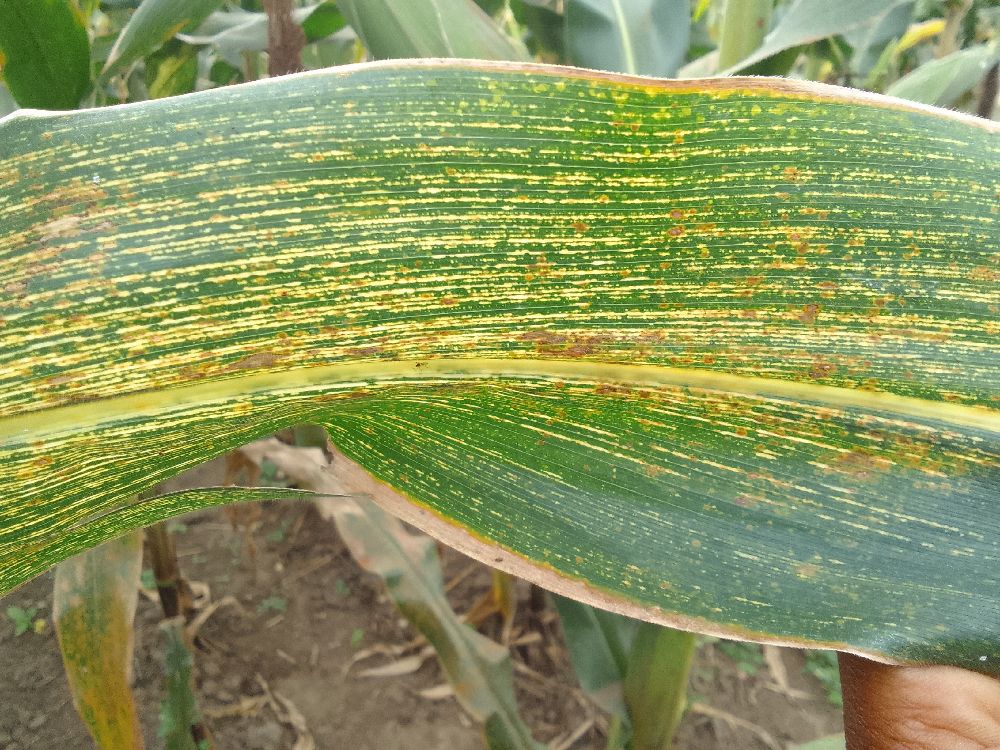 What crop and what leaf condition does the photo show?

maize, maize streak virus
